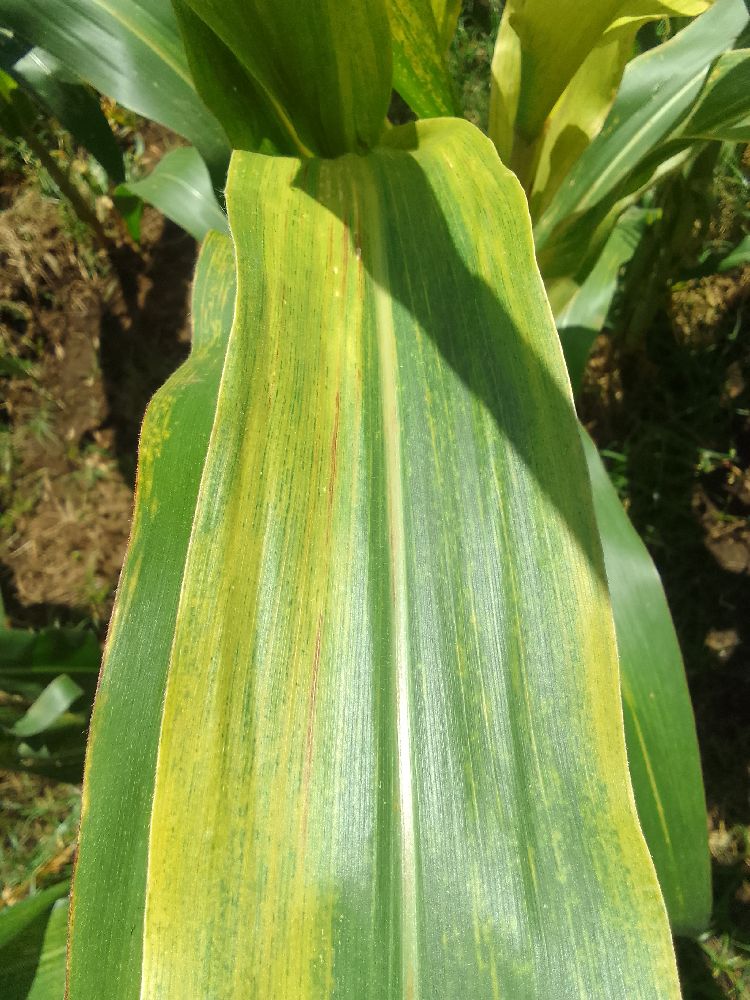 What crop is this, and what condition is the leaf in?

maize, maize lethal necrosis
